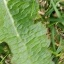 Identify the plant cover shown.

structured weed
